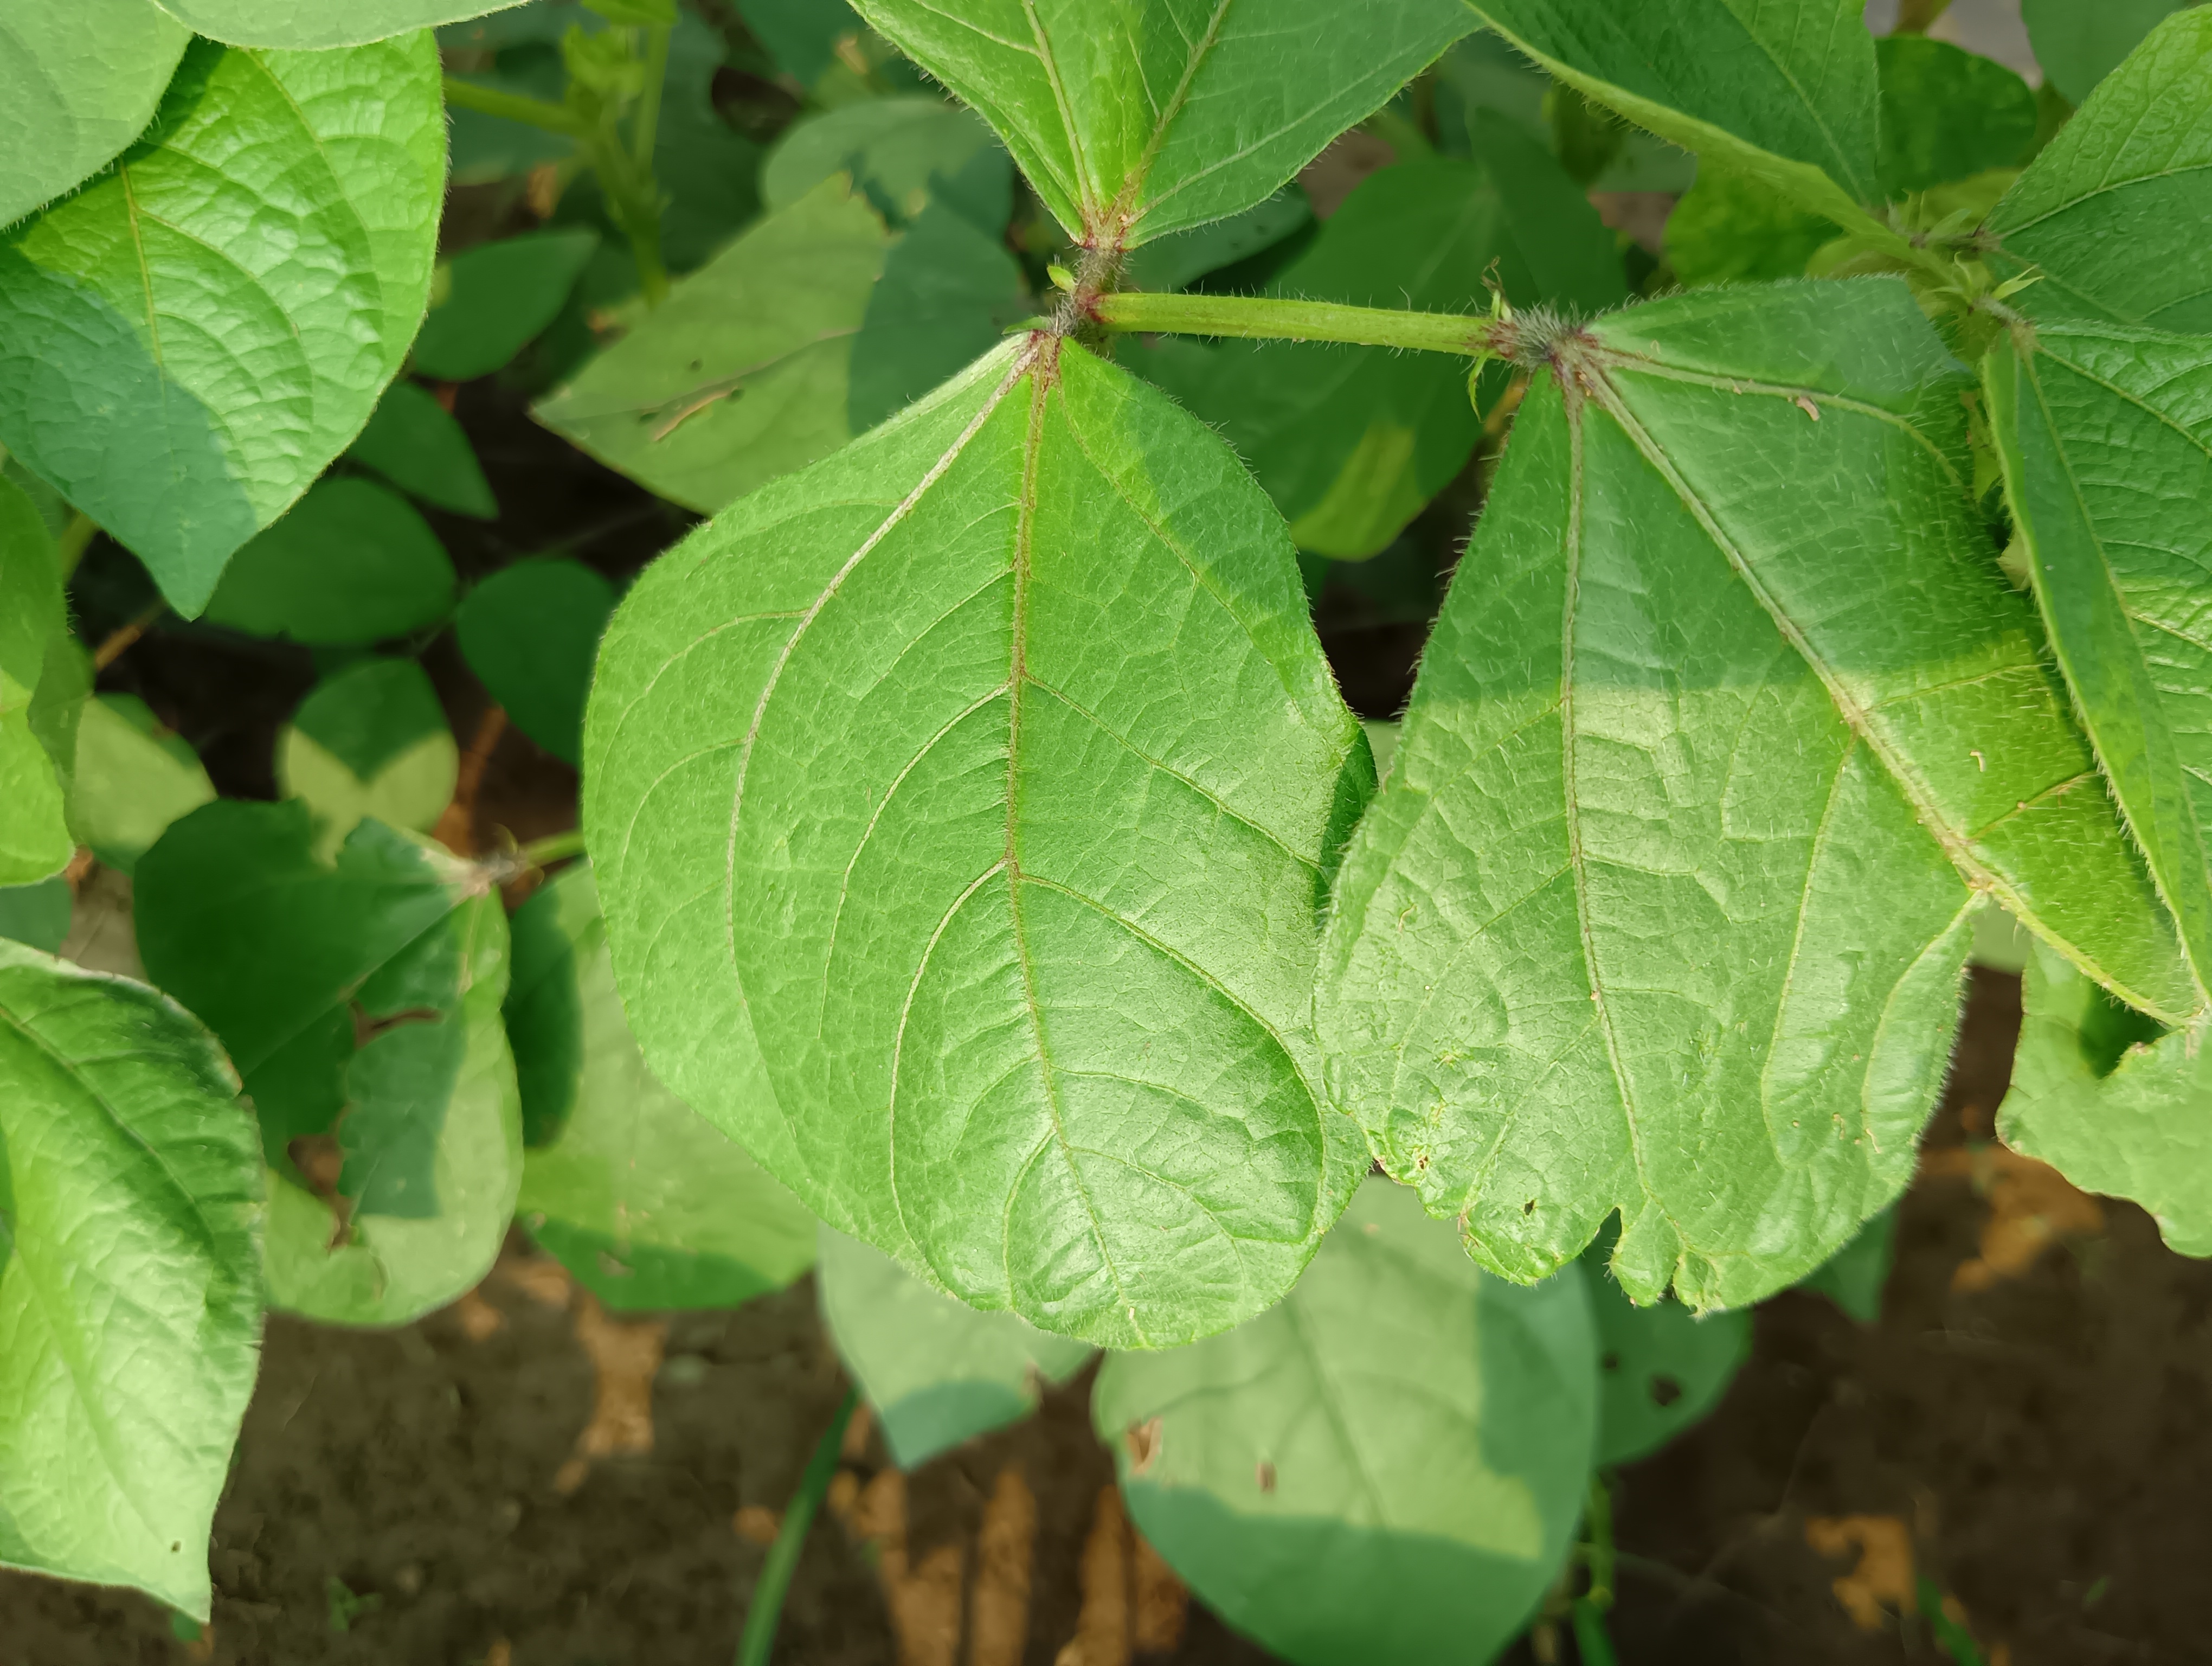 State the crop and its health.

mungbean, healthy
